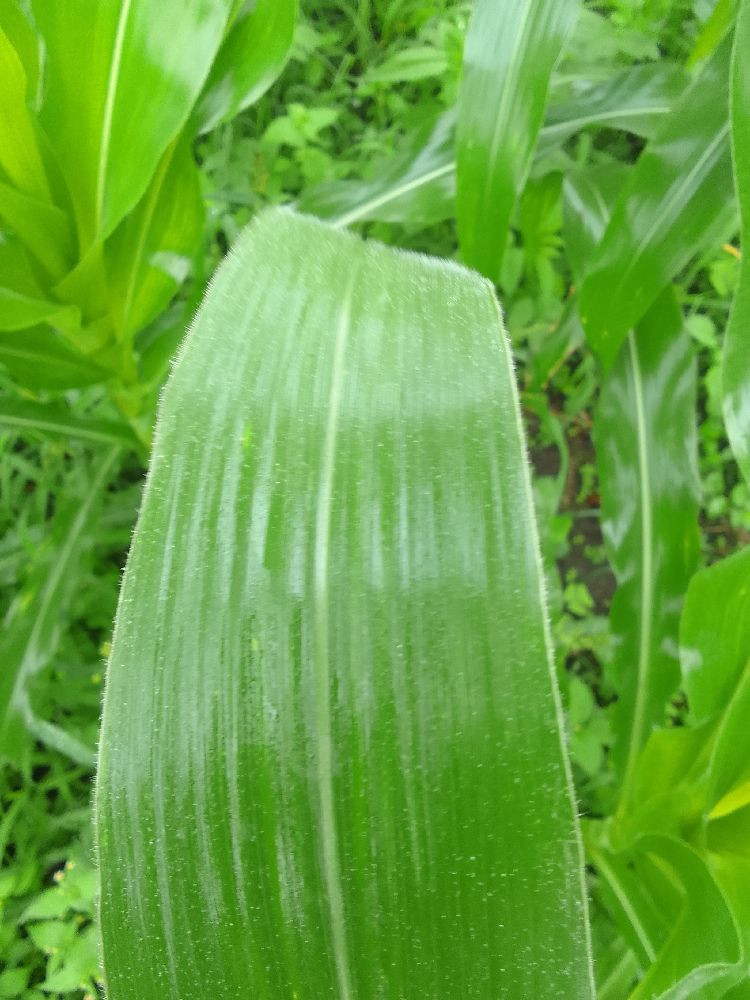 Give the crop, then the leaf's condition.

maize, healthy
